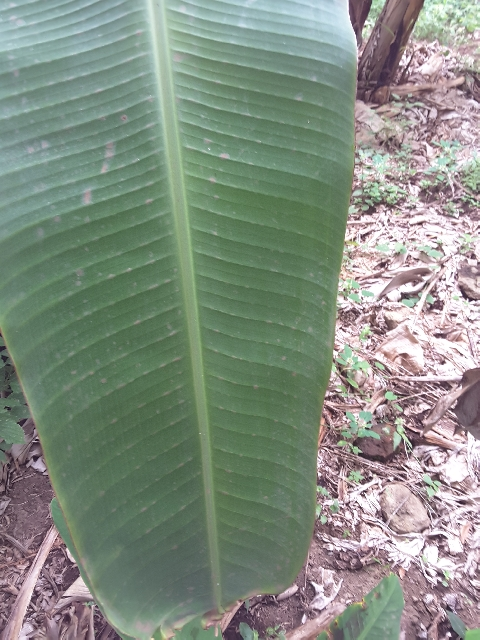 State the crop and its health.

banana, healthy
